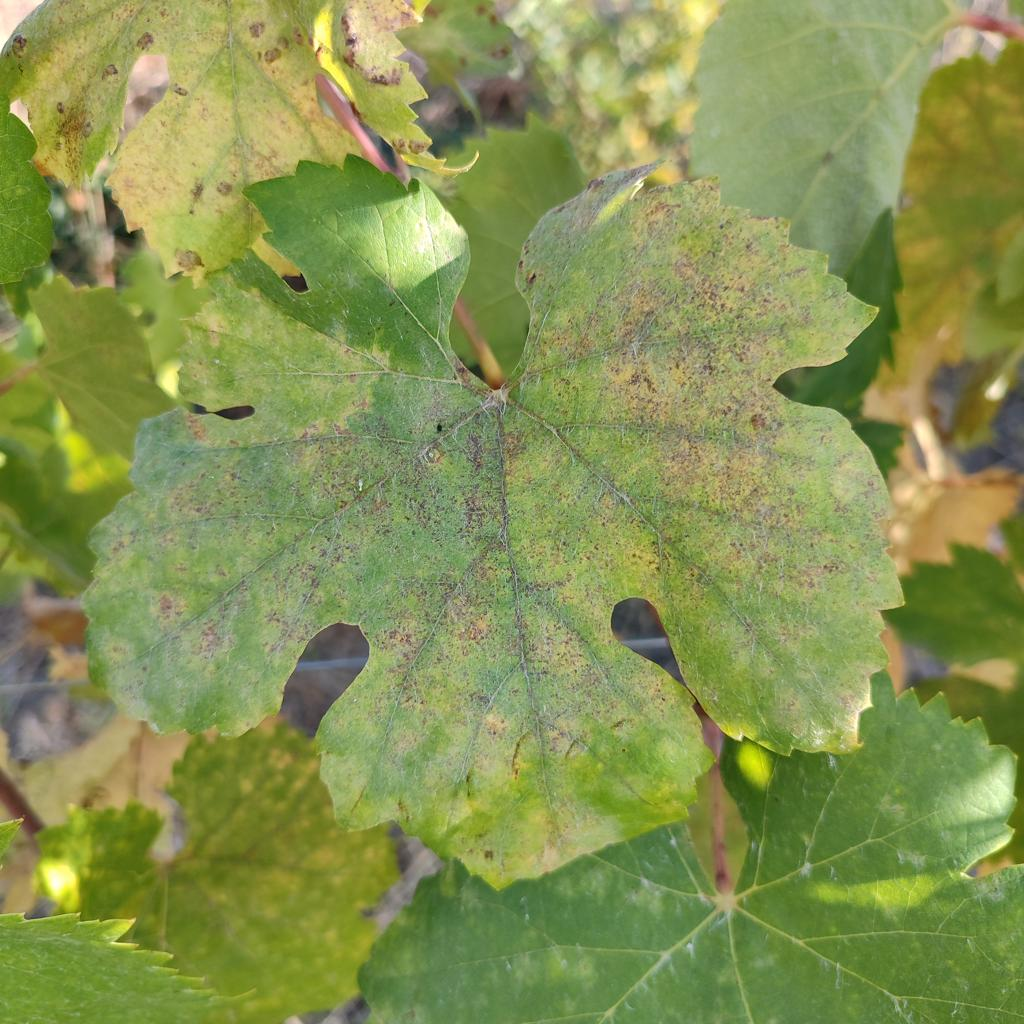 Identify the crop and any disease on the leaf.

grapevine, powdery mildew
